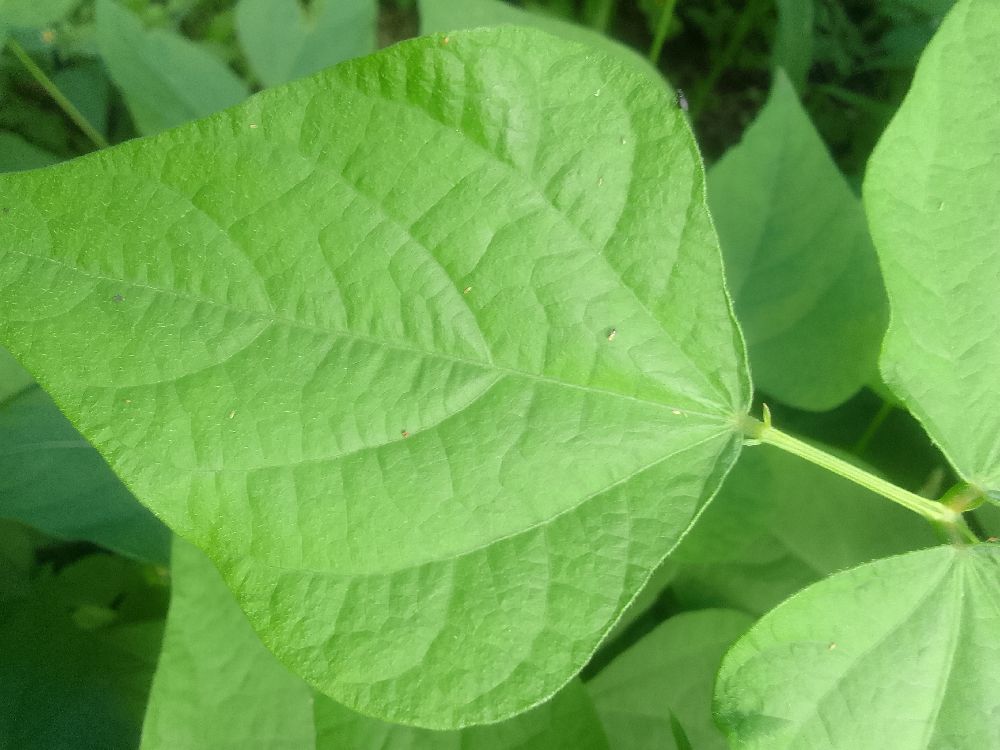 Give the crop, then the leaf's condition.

common bean, healthy
